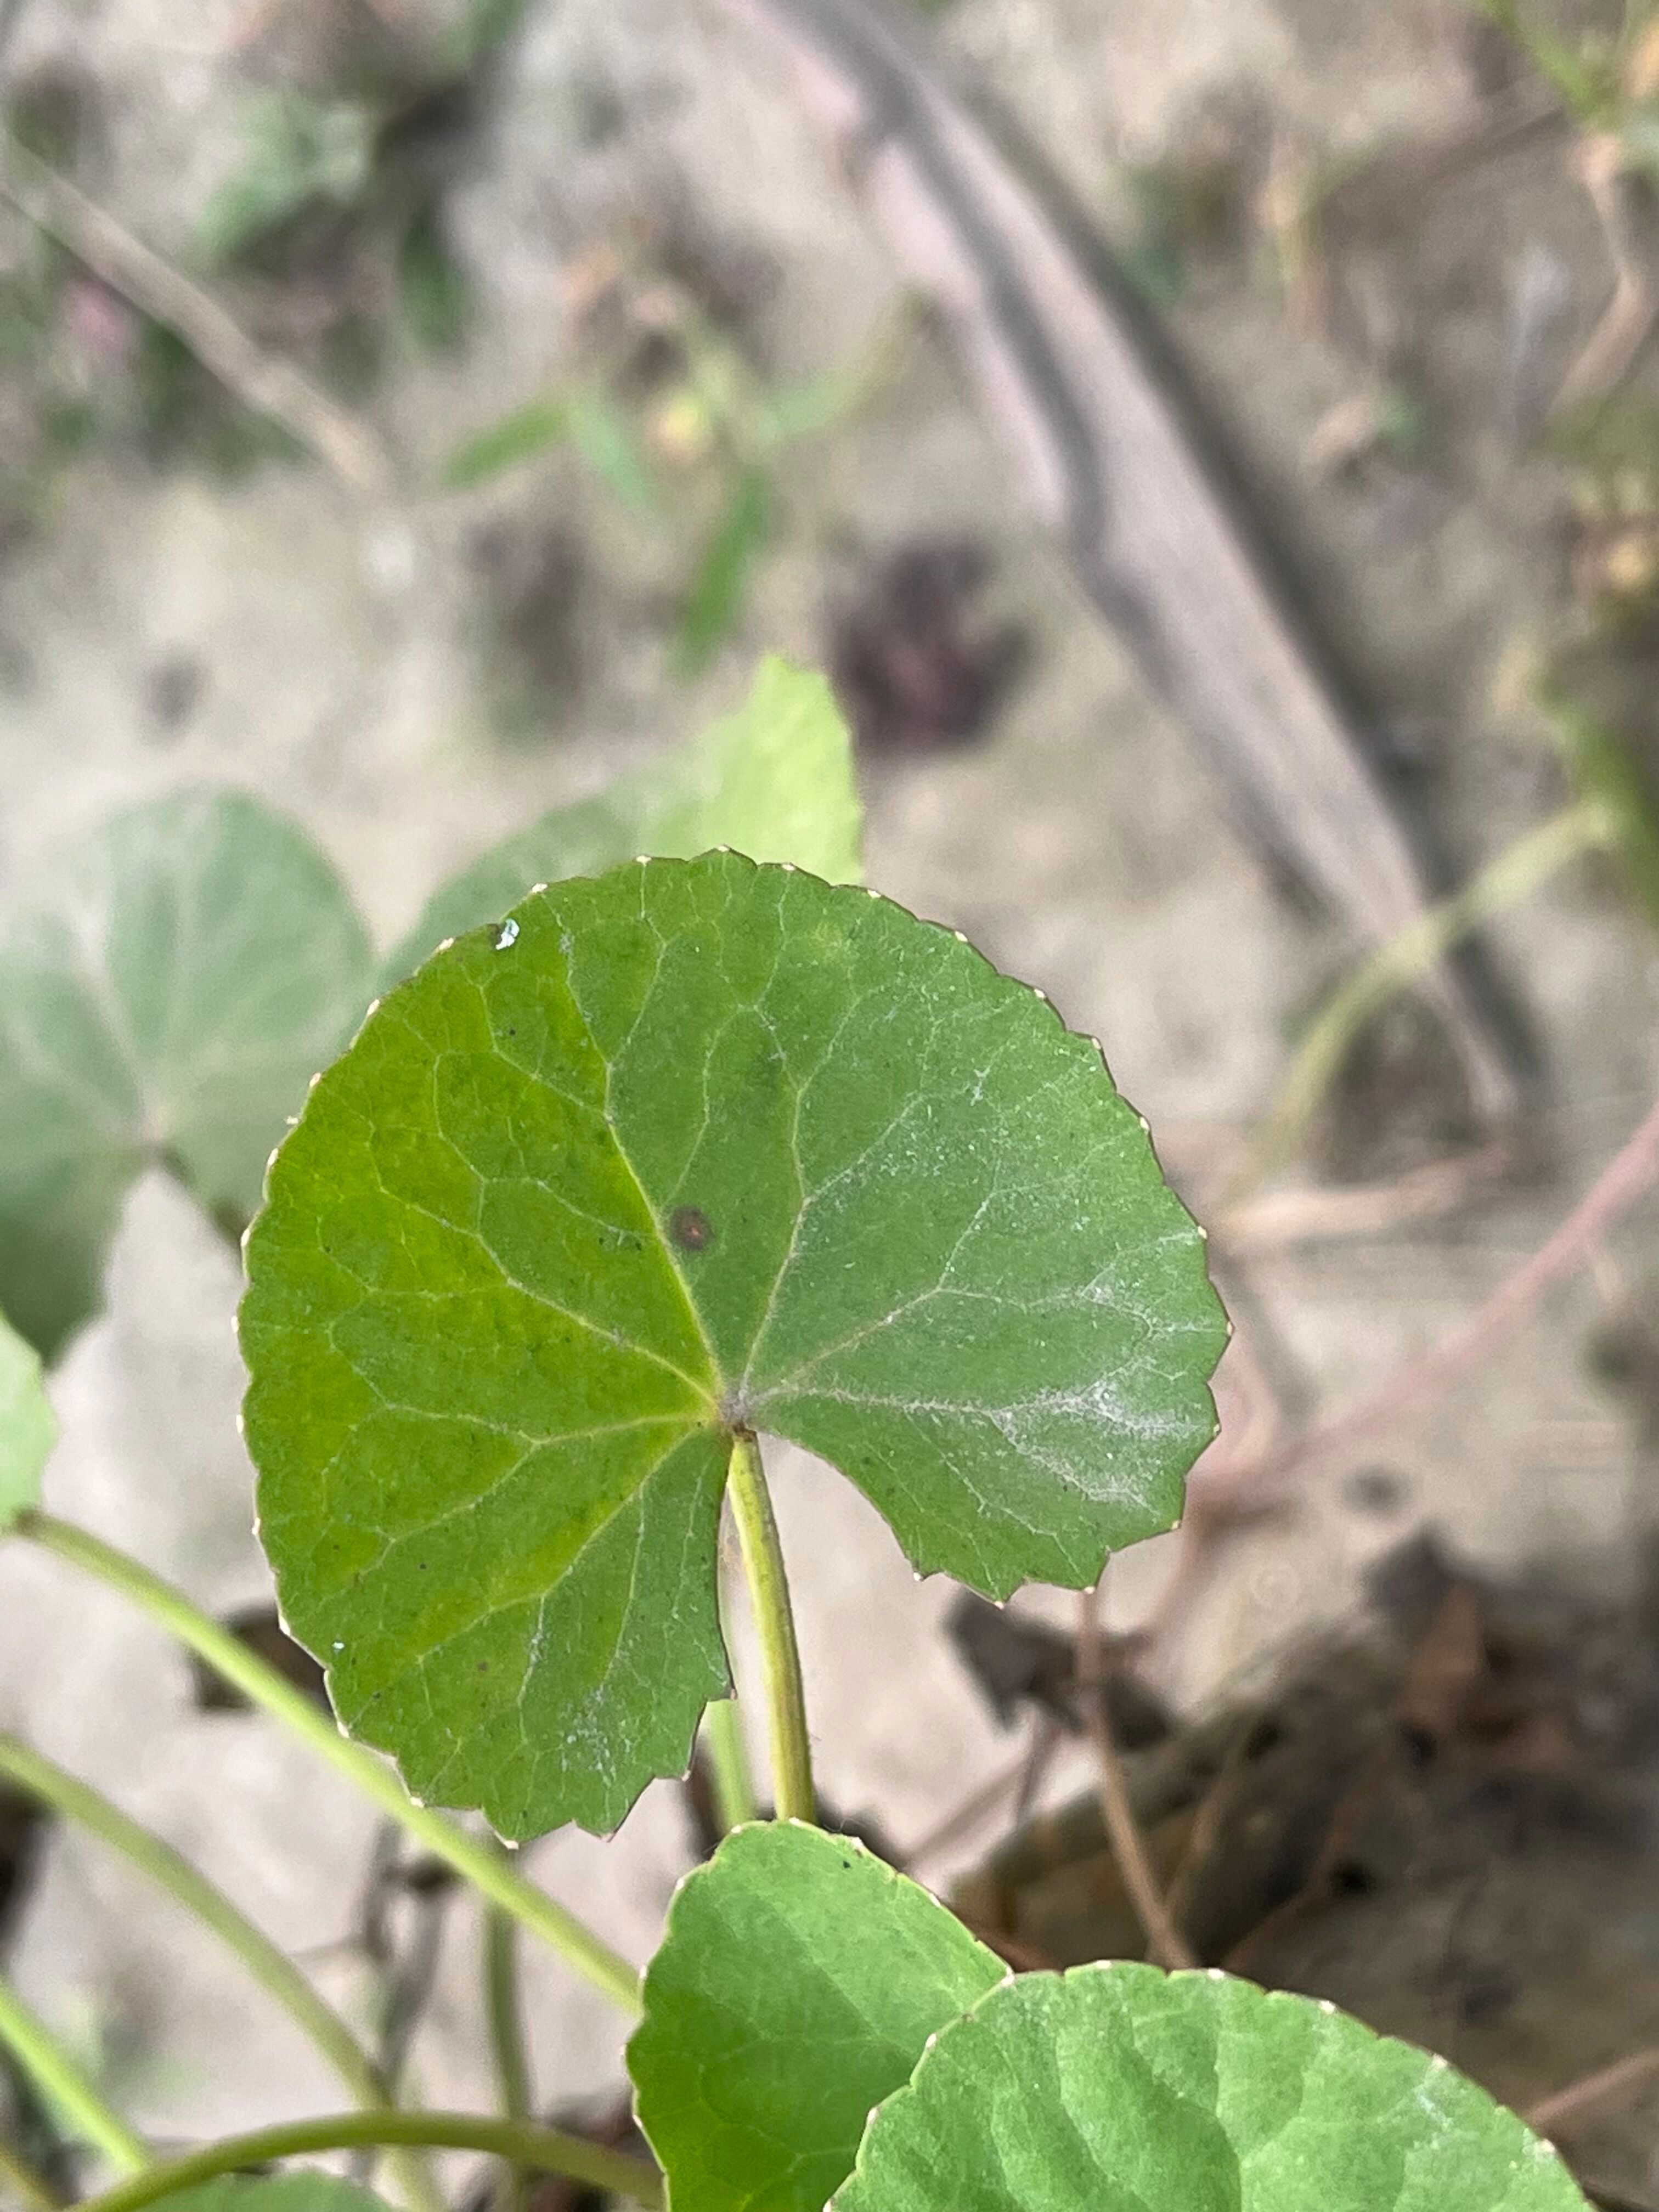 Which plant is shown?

thankuni
